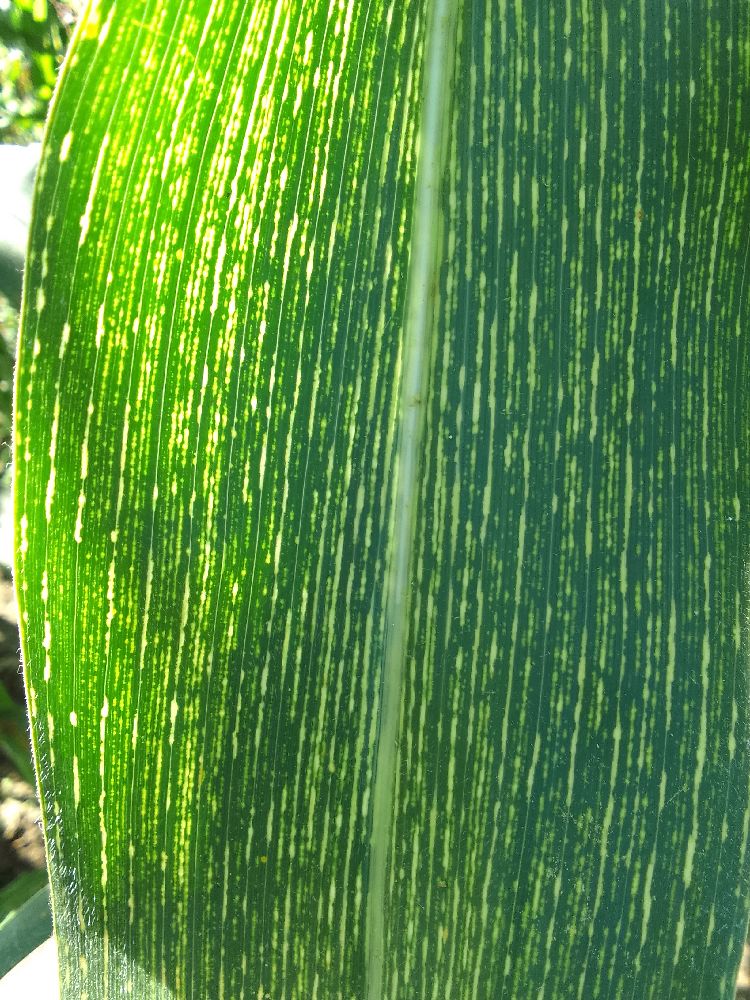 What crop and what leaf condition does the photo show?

maize, maize streak virus
